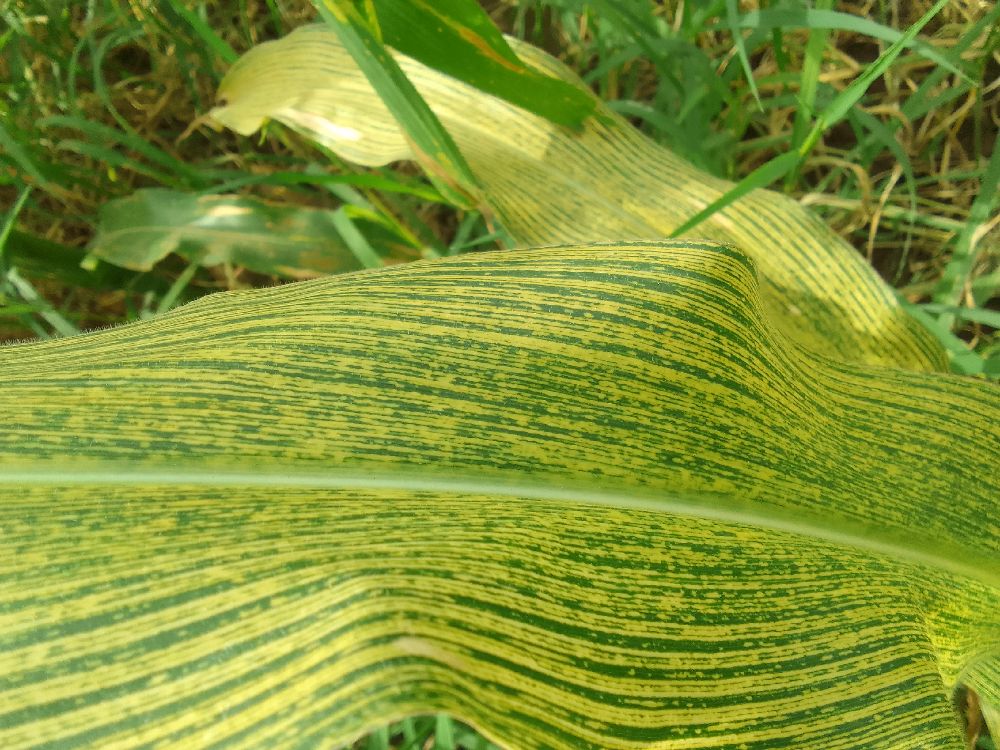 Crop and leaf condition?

maize, maize streak virus
